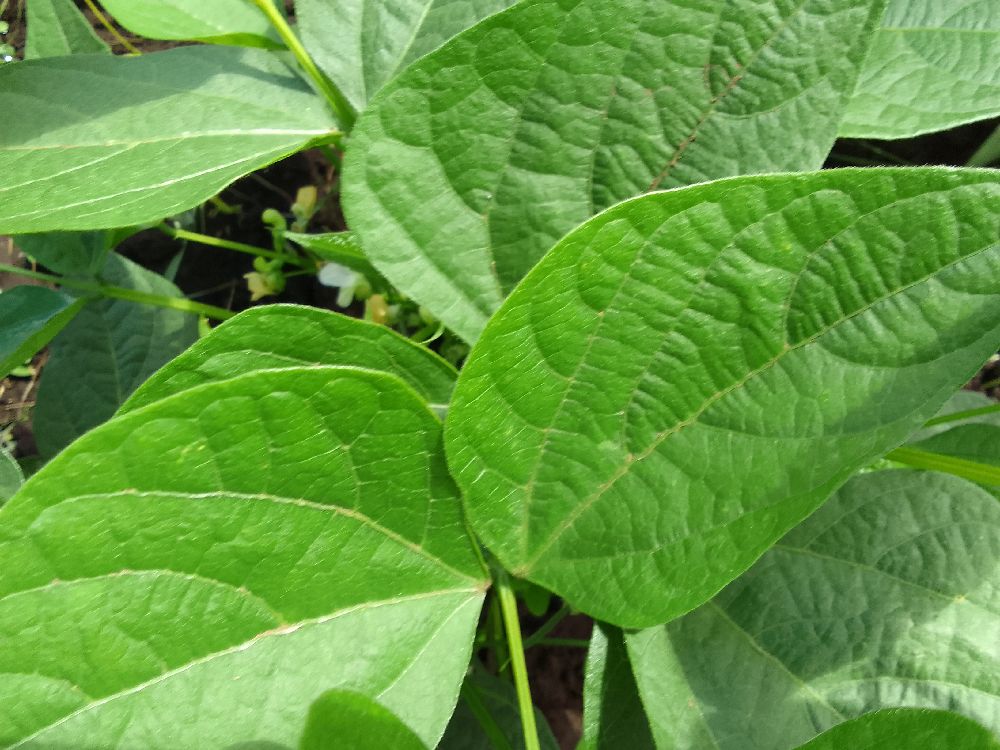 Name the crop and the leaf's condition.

common bean, healthy
